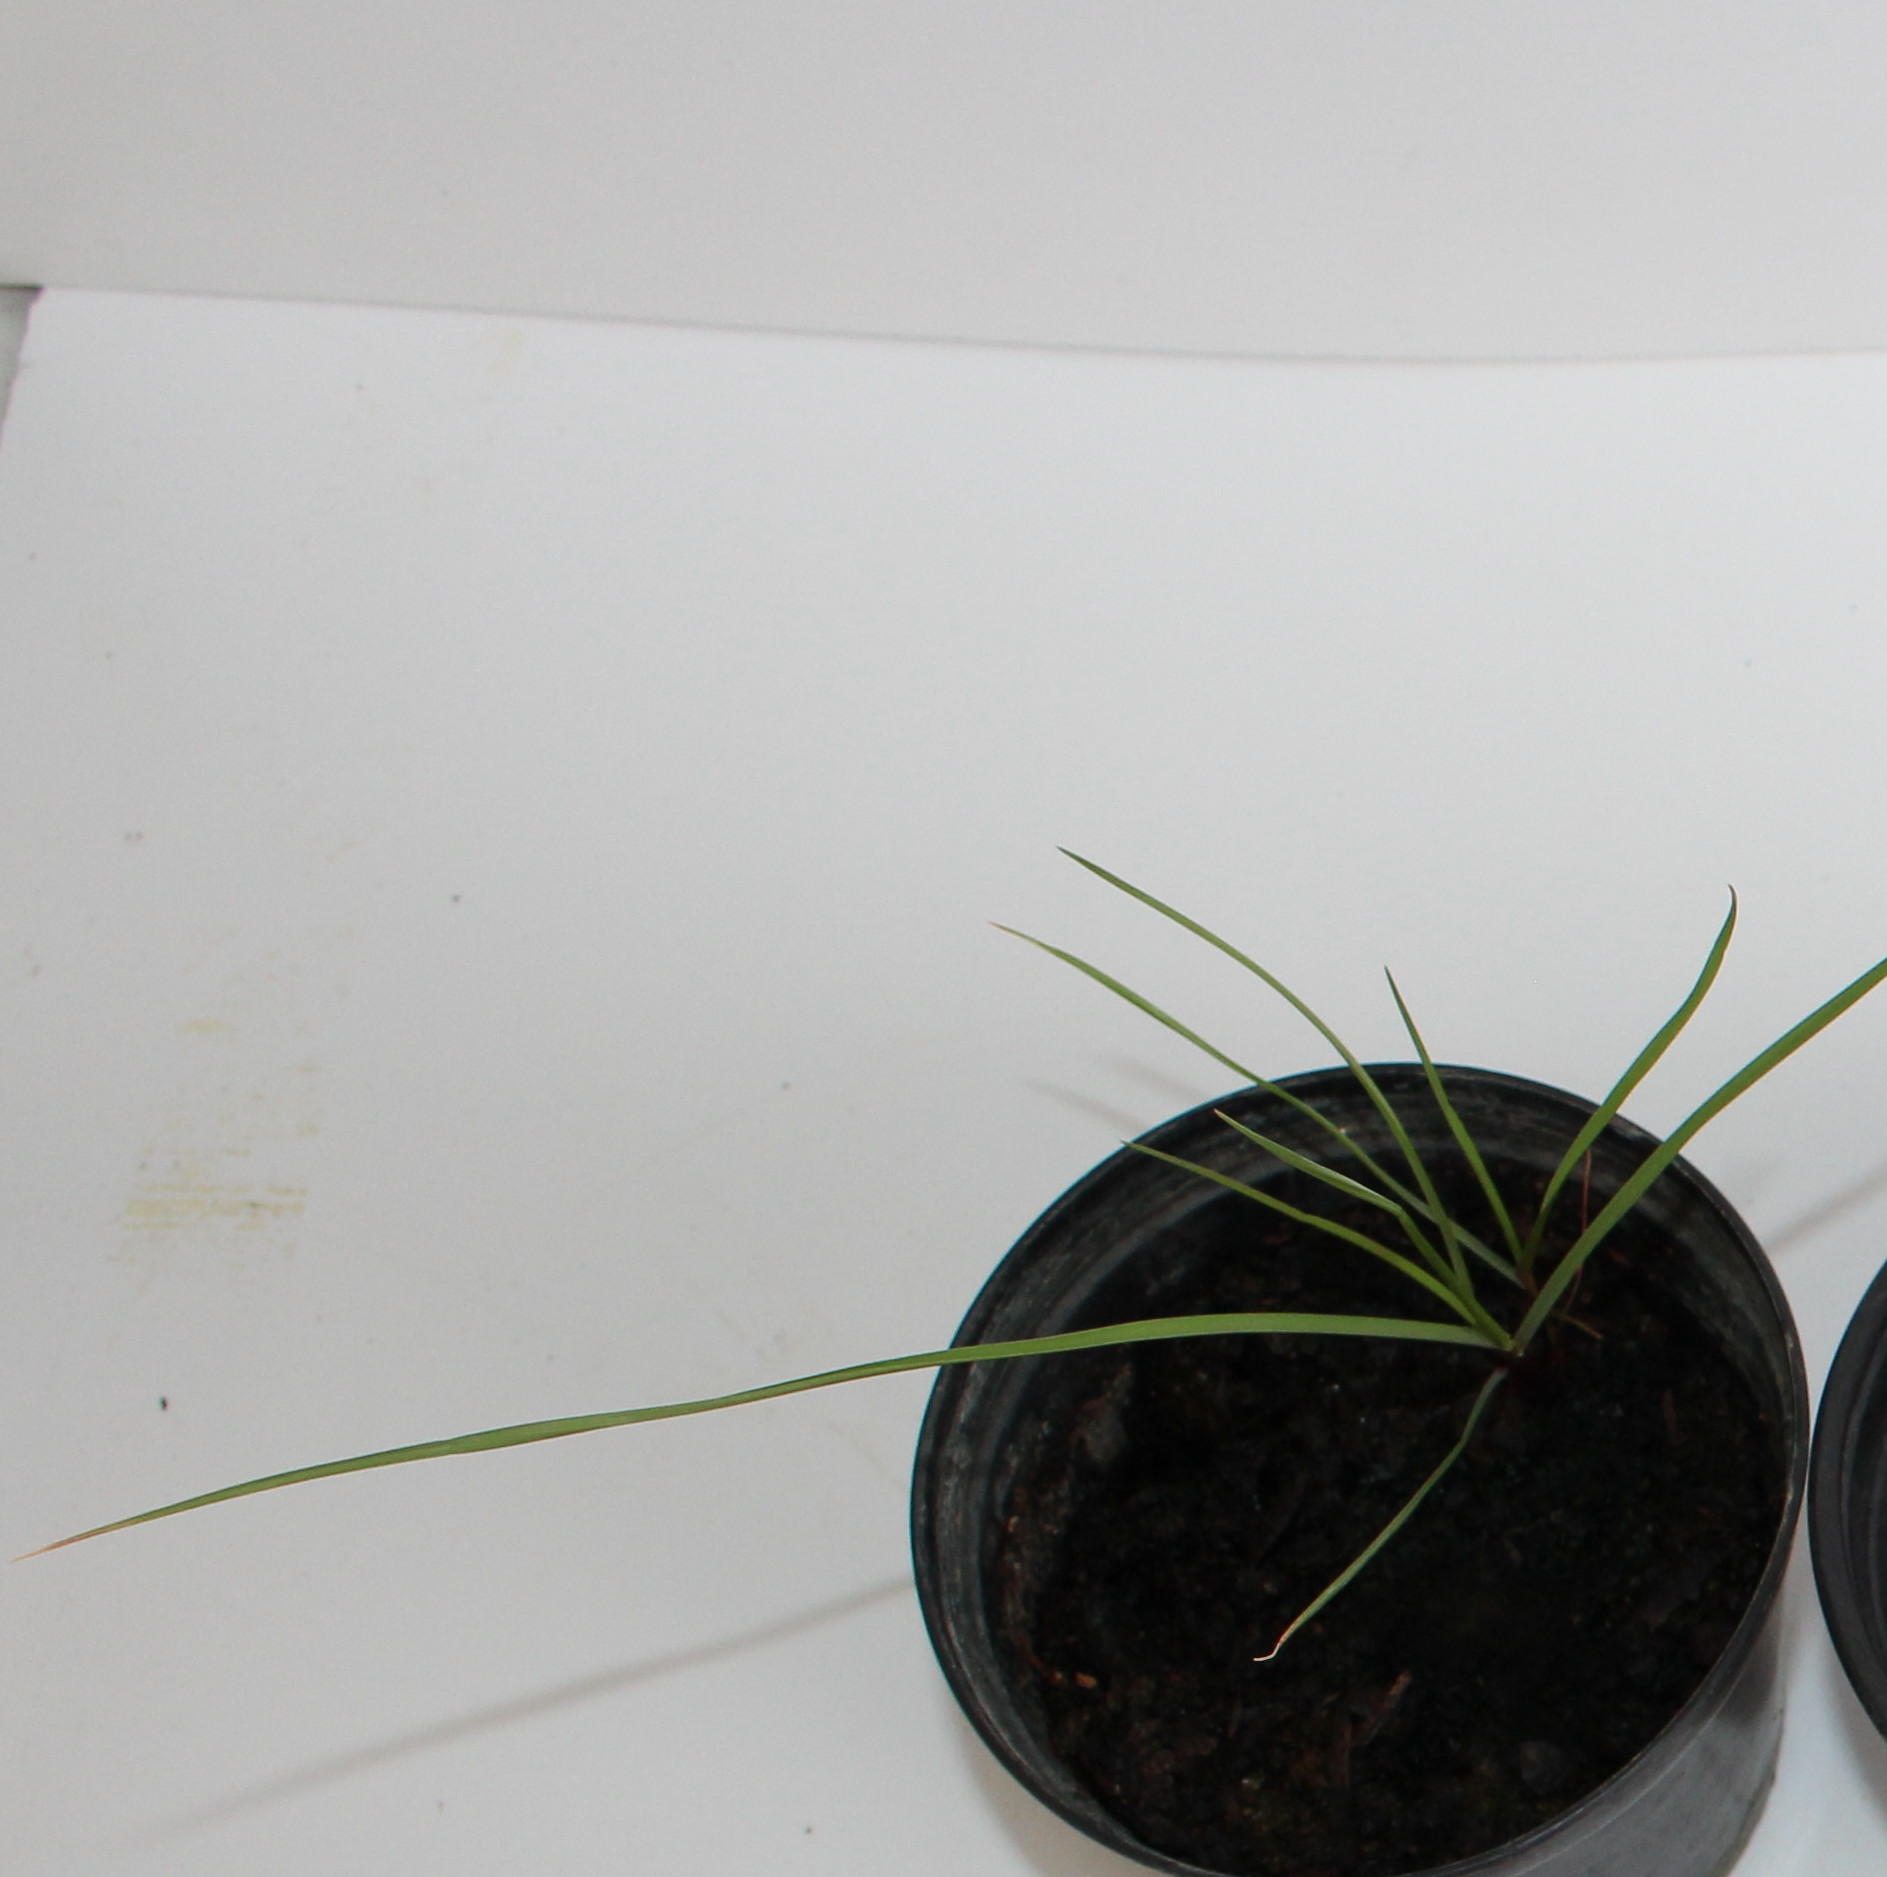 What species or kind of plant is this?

Lolium multiflorum
